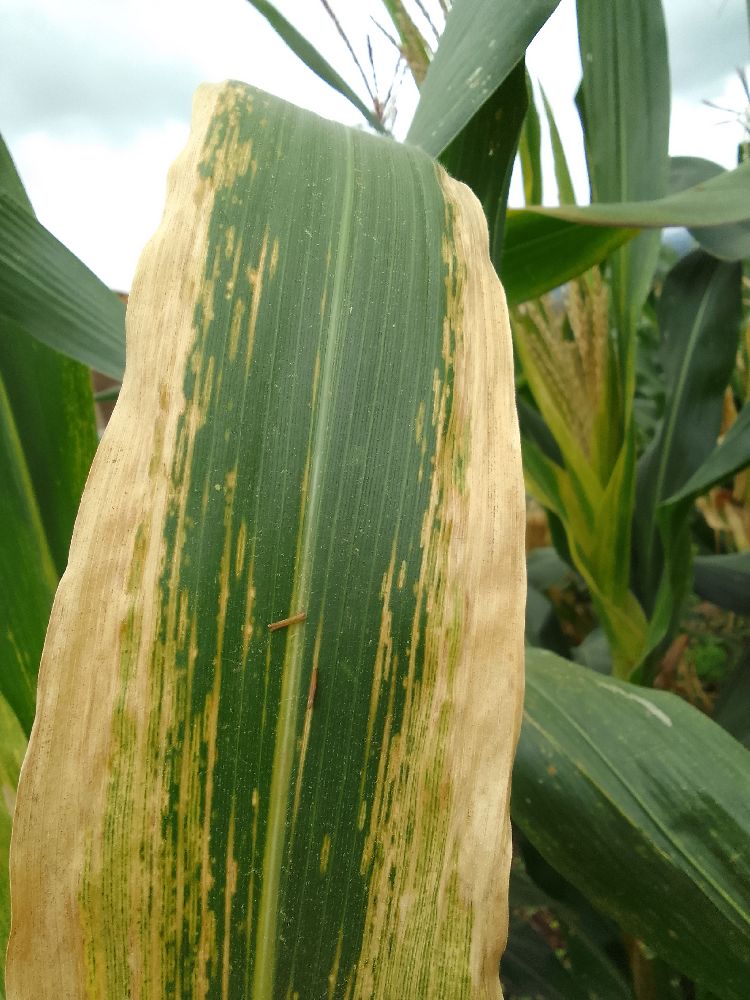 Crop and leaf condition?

maize, maize lethal necrosis
